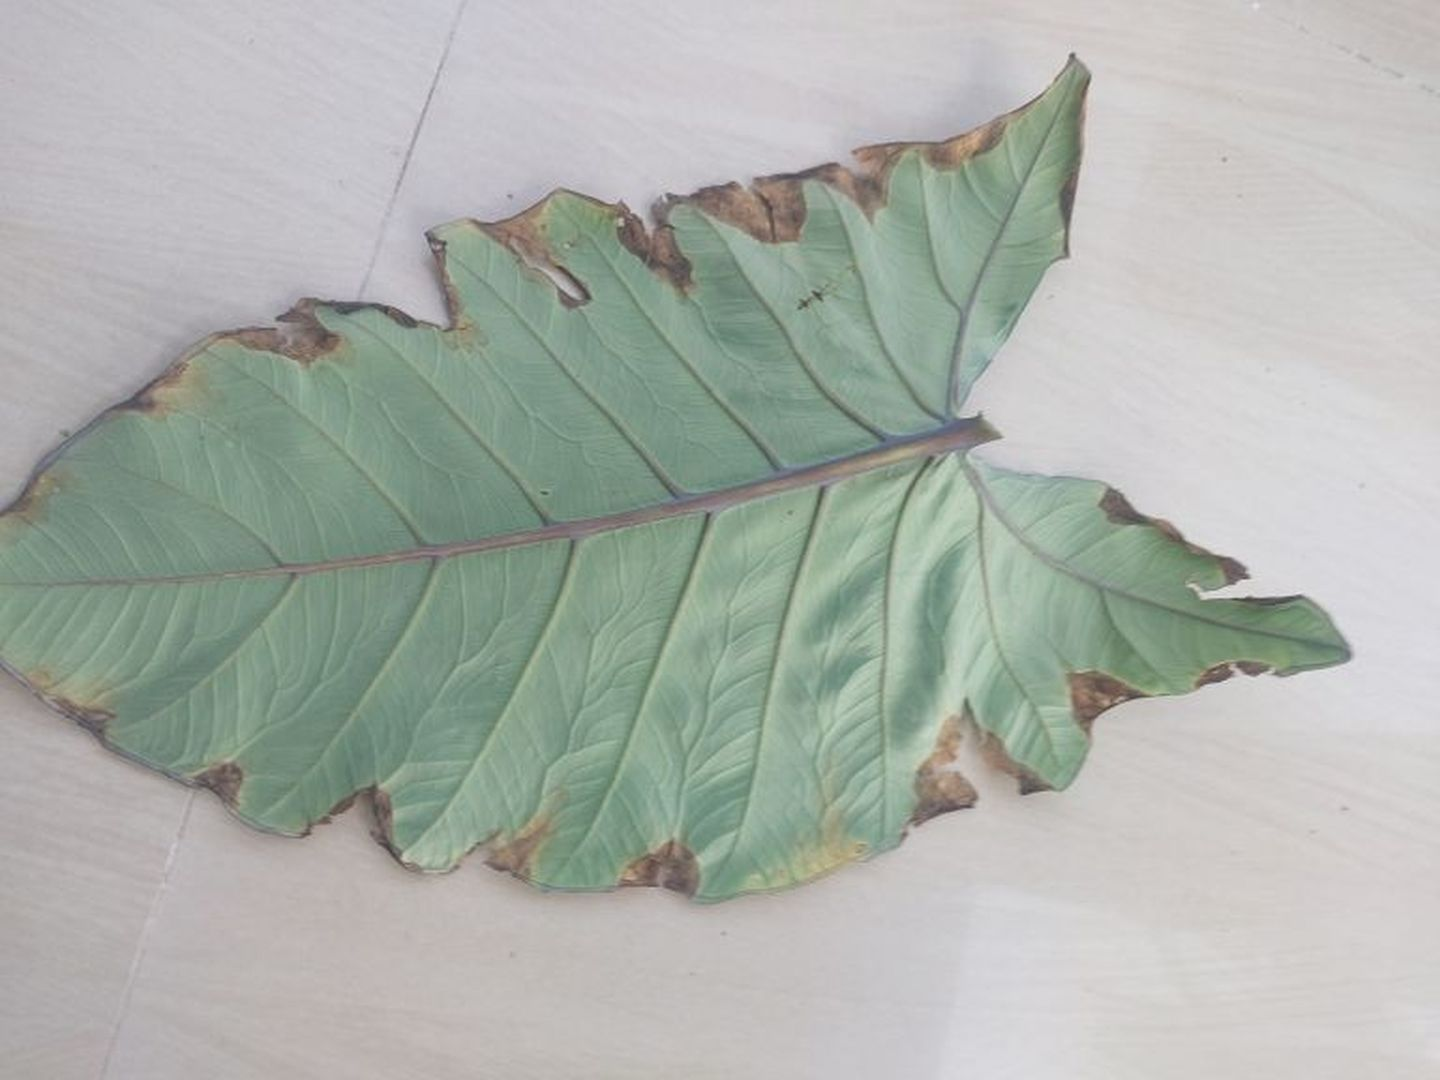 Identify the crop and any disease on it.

taro, leaf blight
